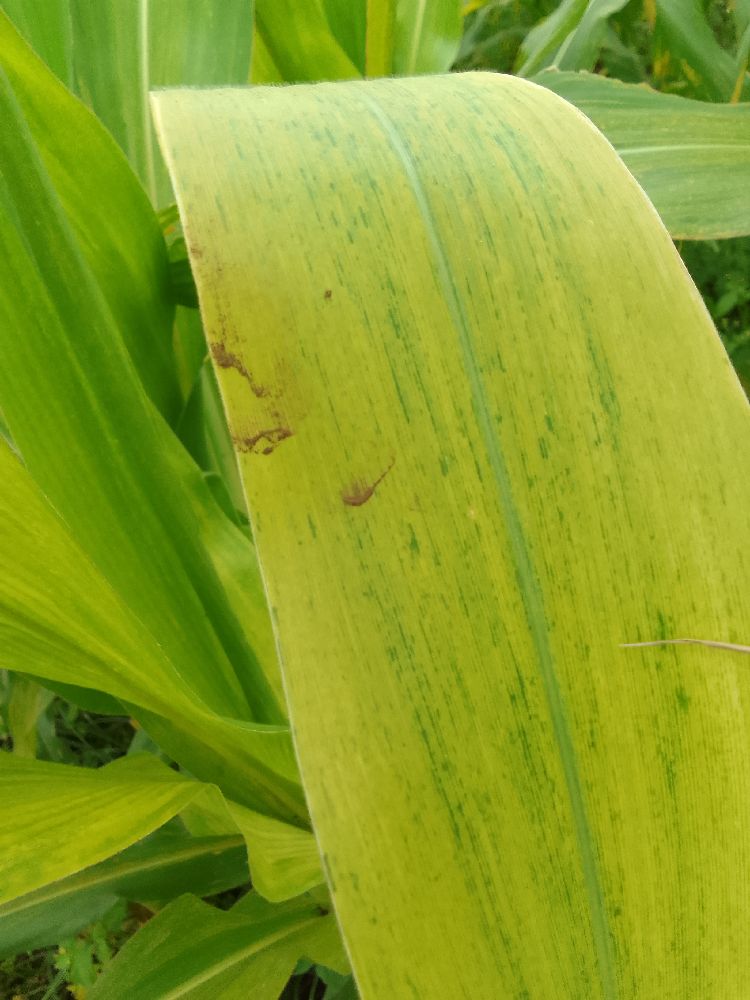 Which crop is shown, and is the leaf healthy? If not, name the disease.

maize, maize lethal necrosis
